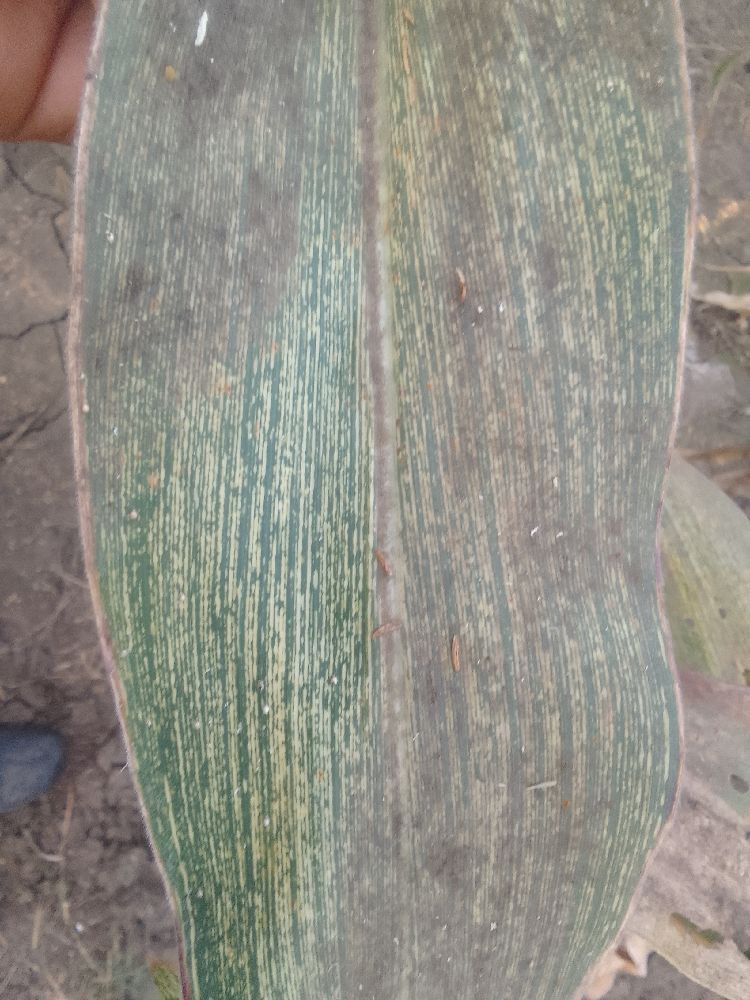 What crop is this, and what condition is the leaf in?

maize, maize streak virus
